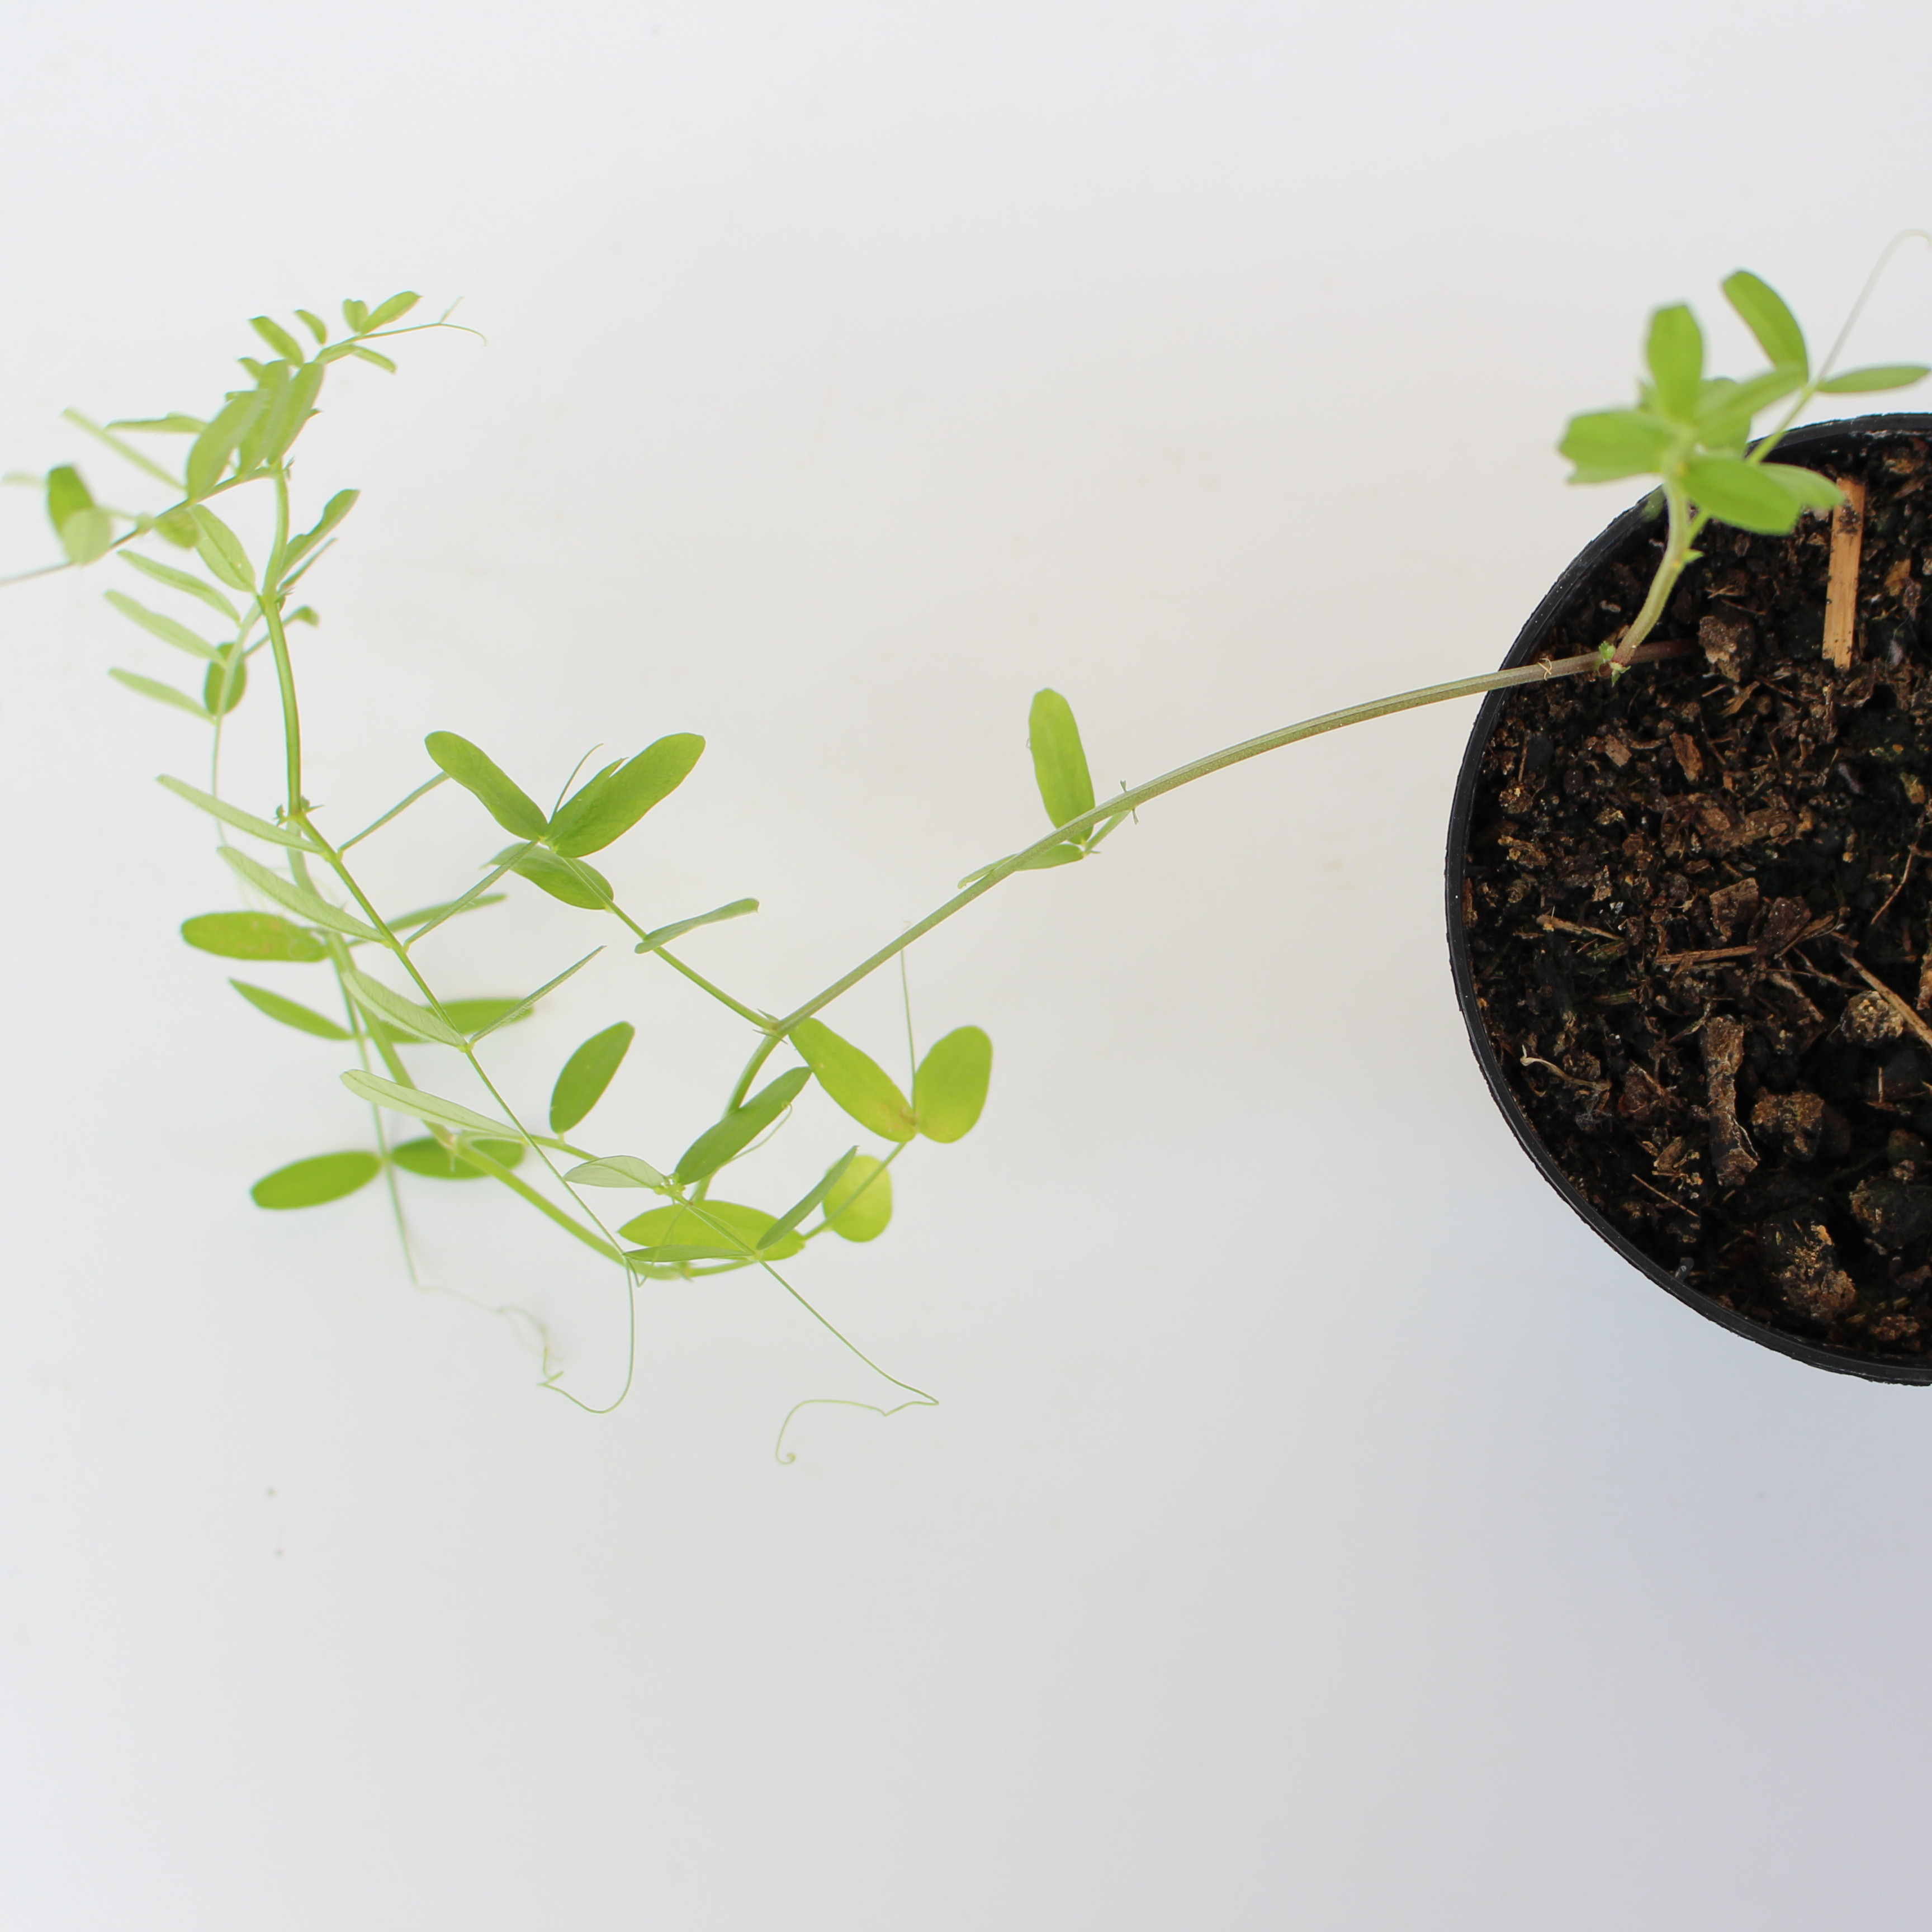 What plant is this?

Vicia sativa
